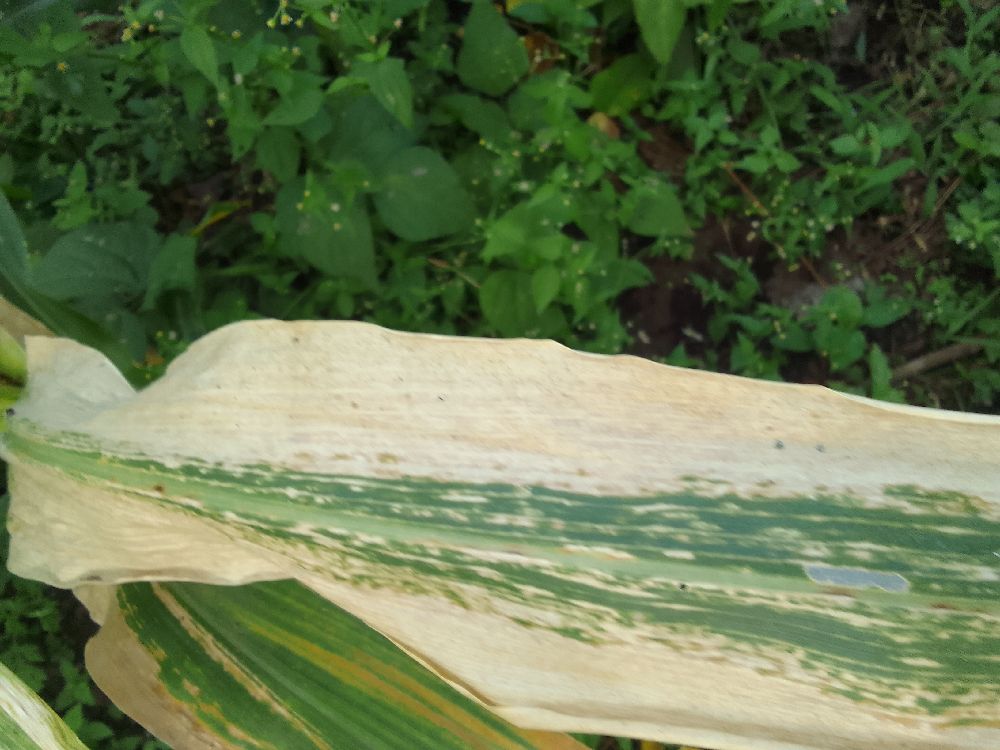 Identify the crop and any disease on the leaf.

maize, maize lethal necrosis
